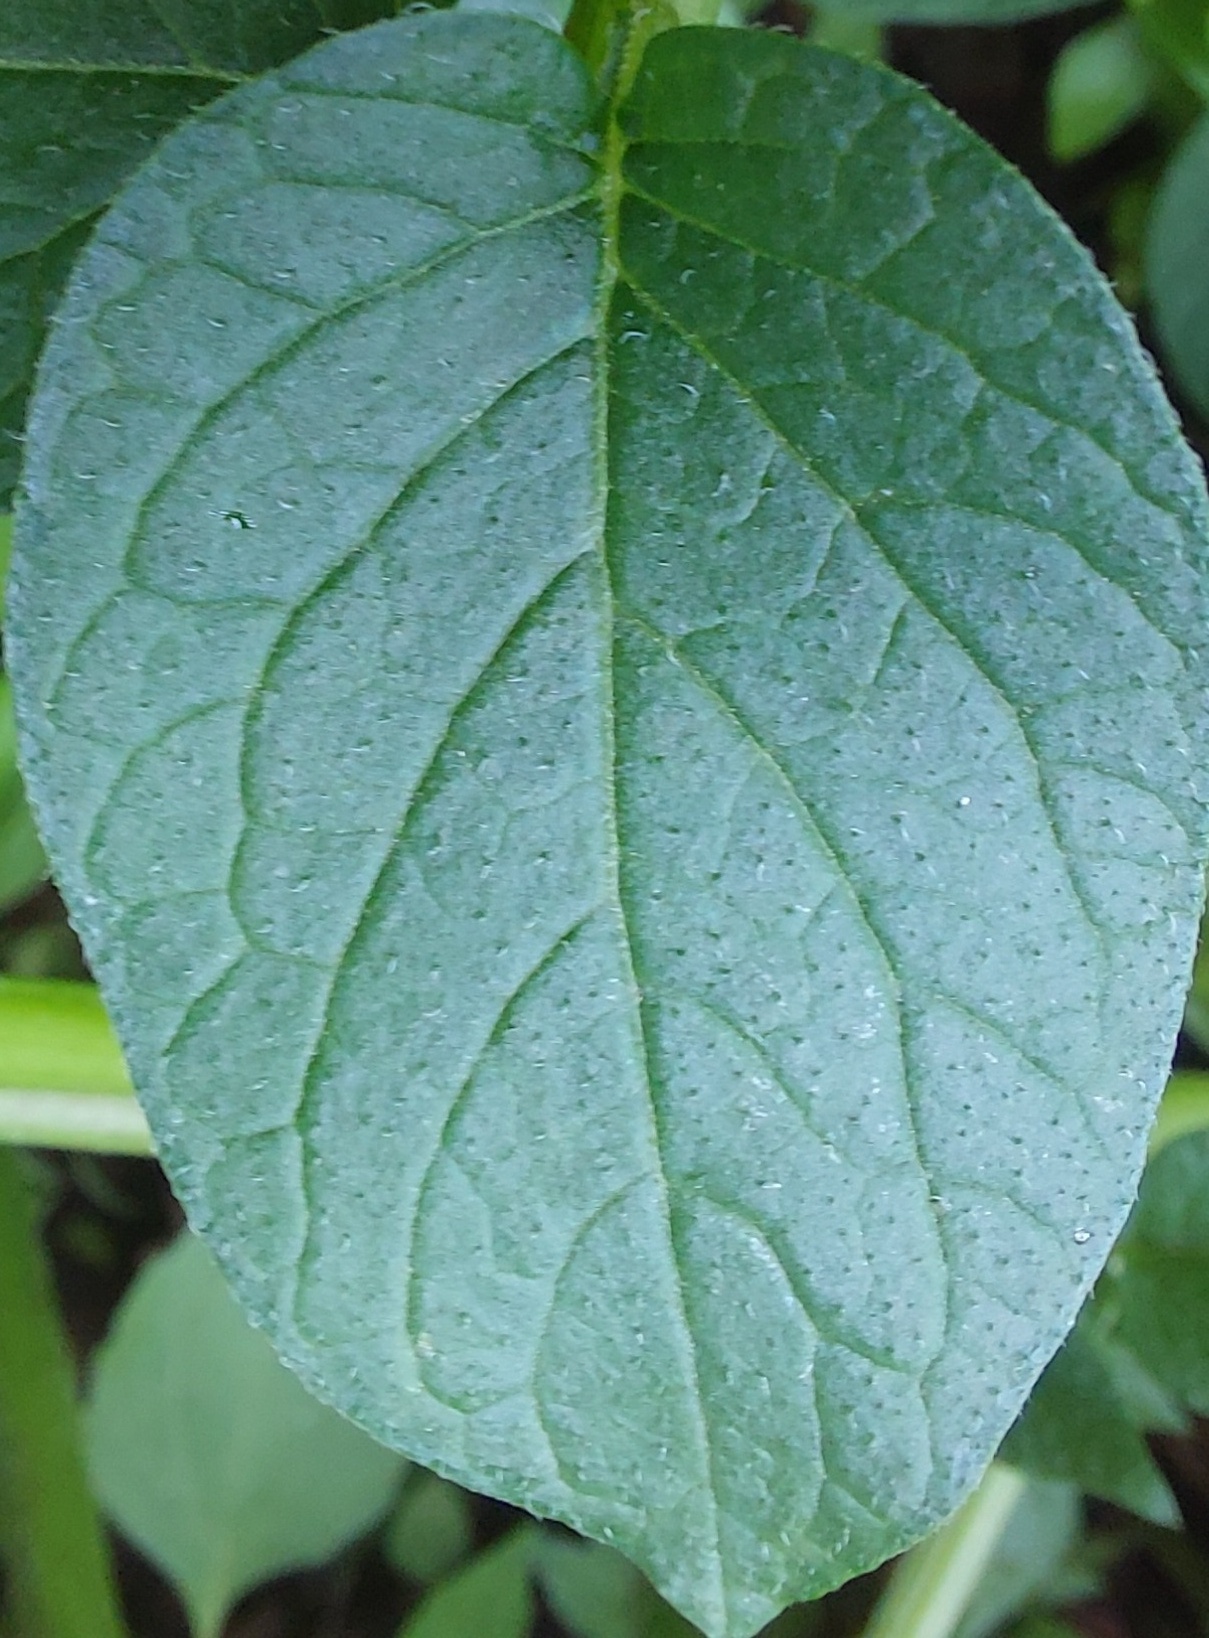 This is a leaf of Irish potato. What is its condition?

healthy
